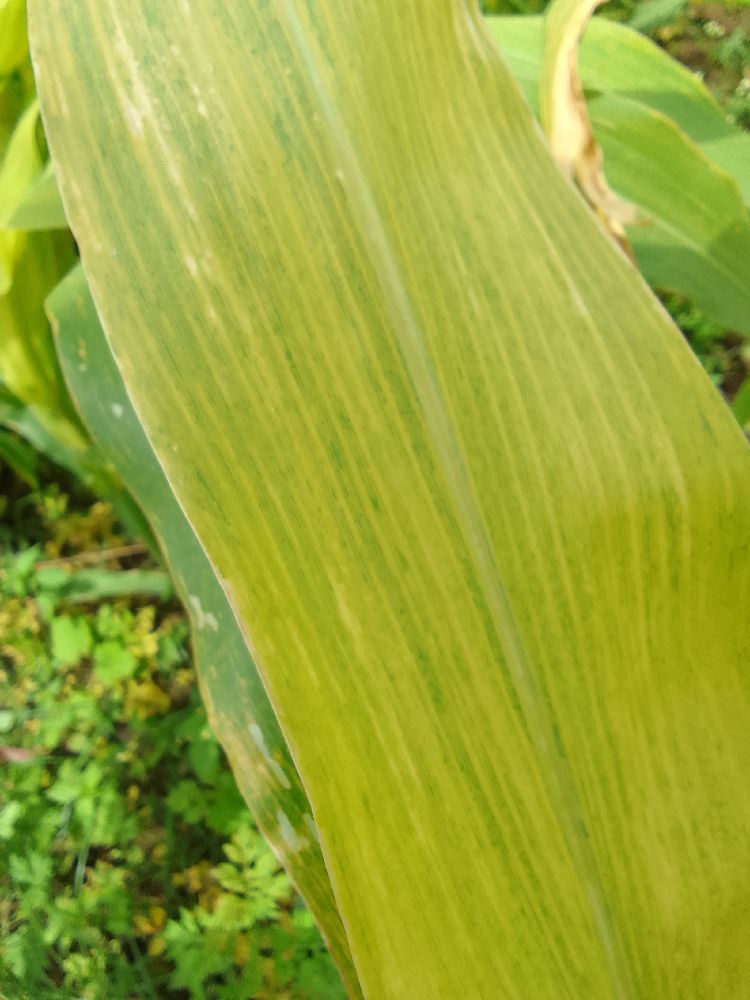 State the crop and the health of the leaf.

maize, maize lethal necrosis
